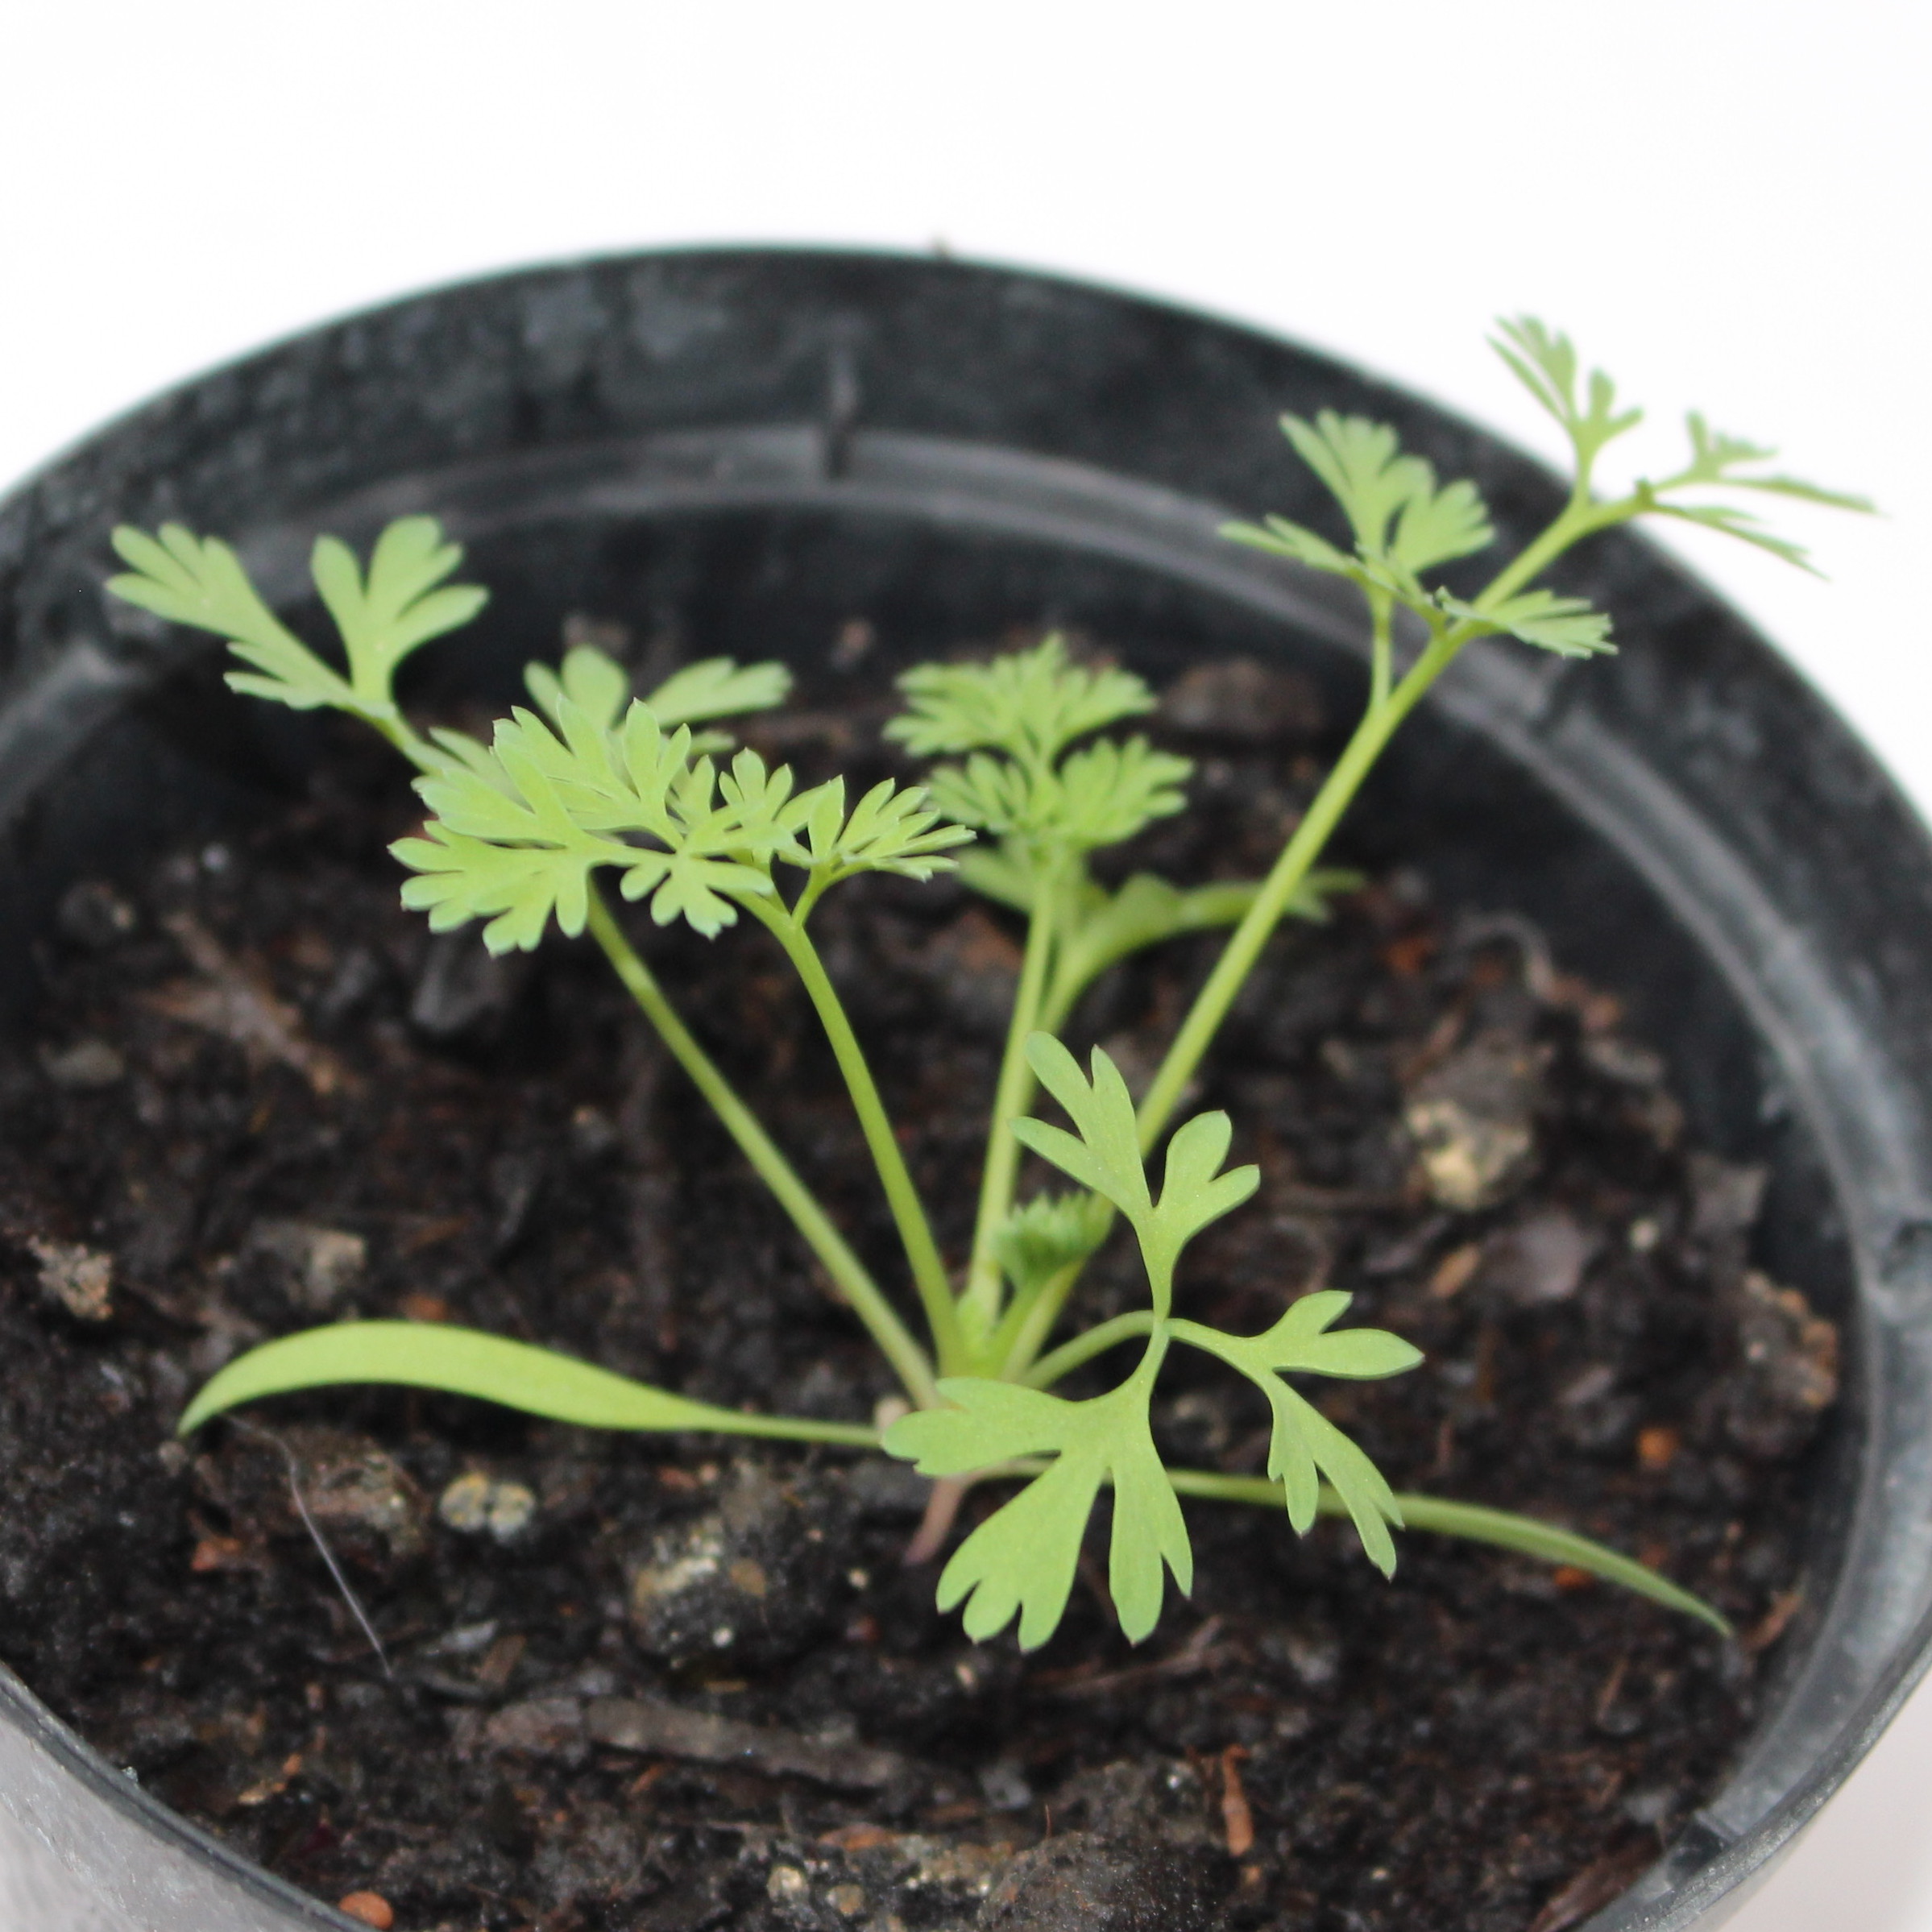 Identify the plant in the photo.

Fumaria officinalis
